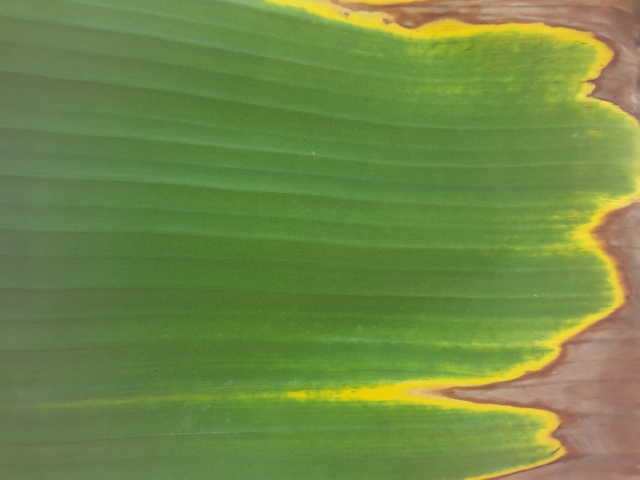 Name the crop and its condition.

banana, fusarium wilt race 1
